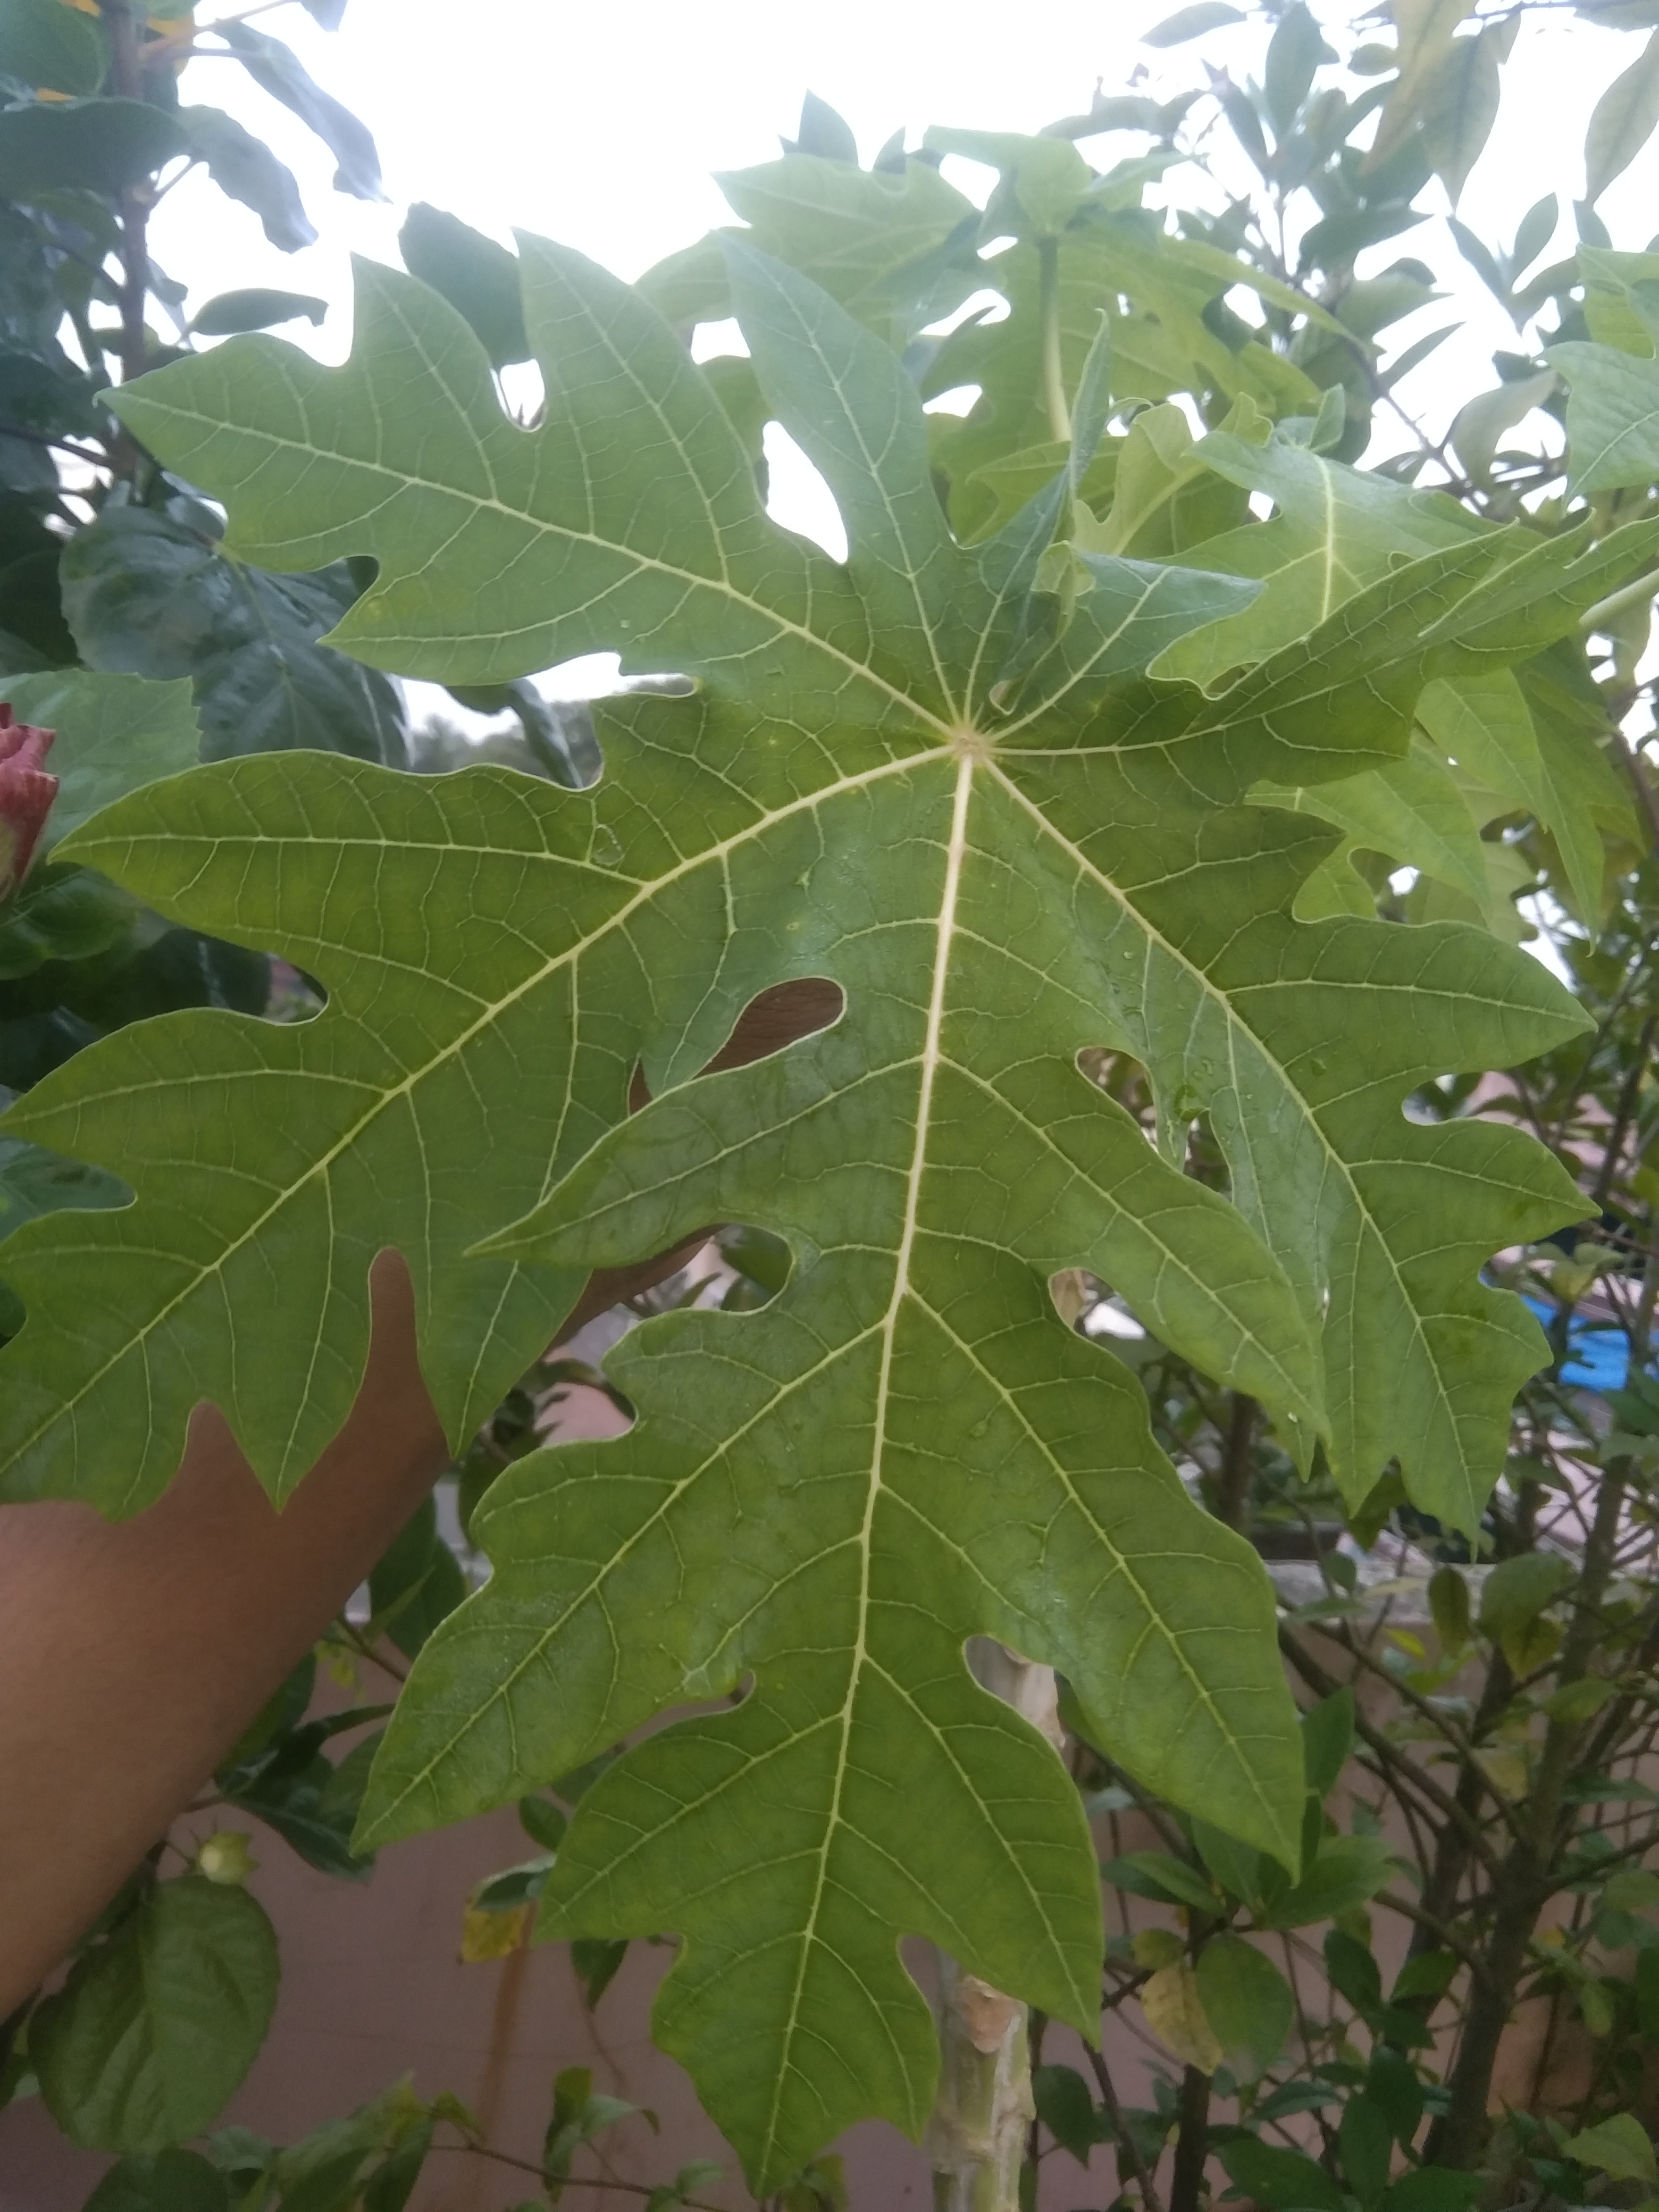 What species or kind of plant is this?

papaya
